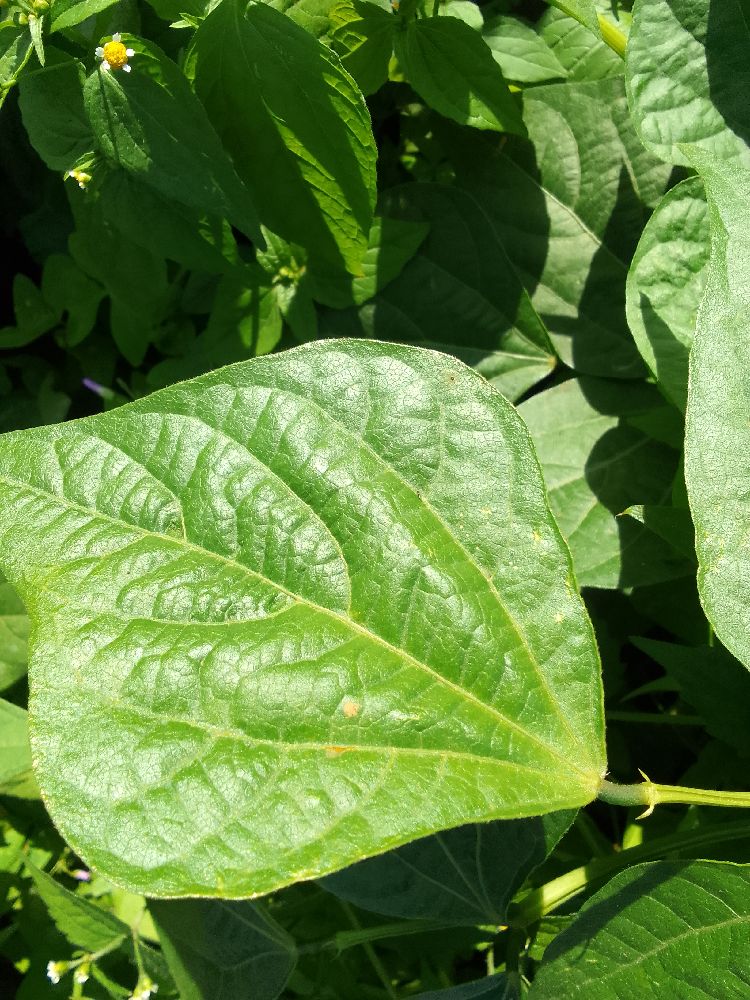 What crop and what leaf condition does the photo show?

common bean, healthy
